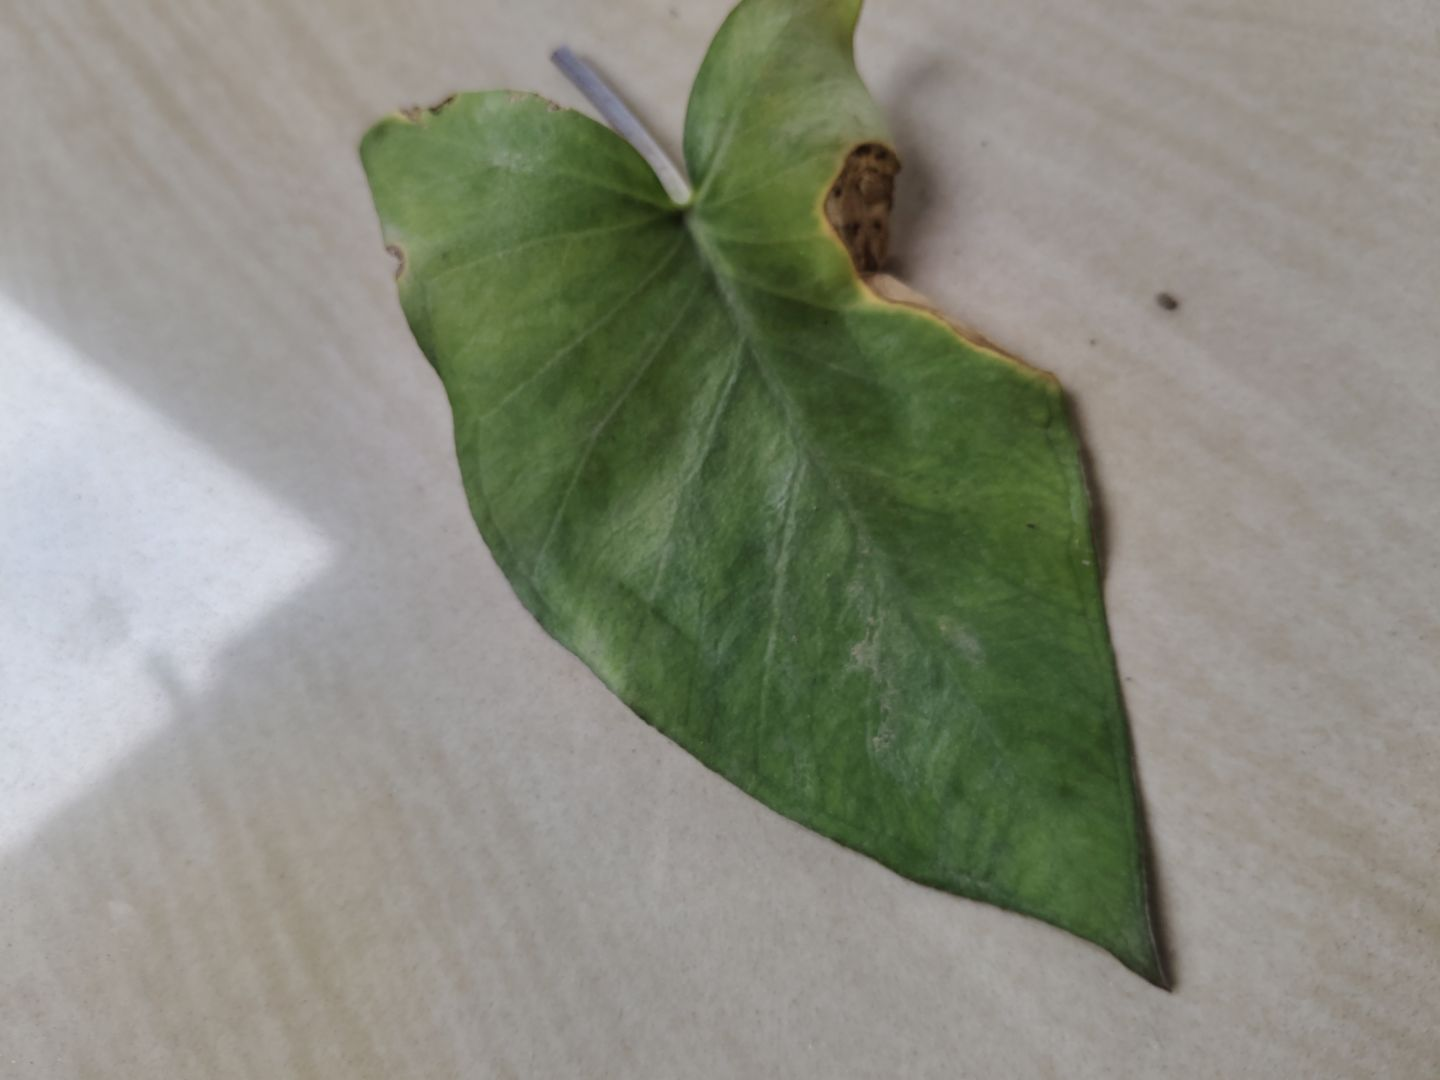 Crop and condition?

taro, leaf blight
